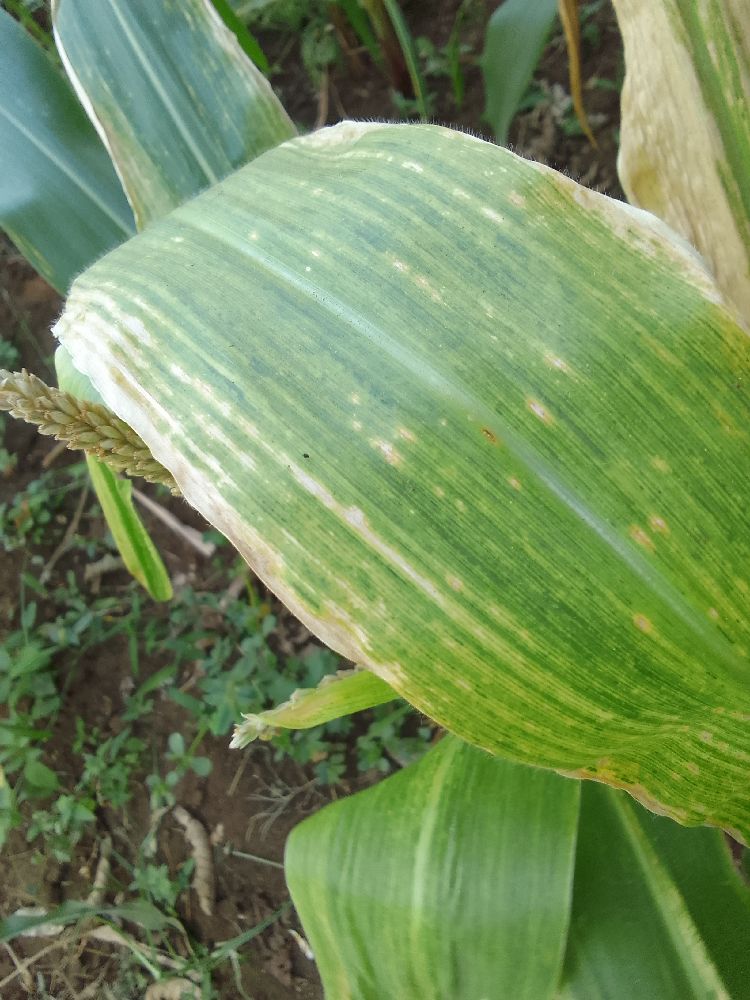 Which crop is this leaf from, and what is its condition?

maize, maize lethal necrosis
